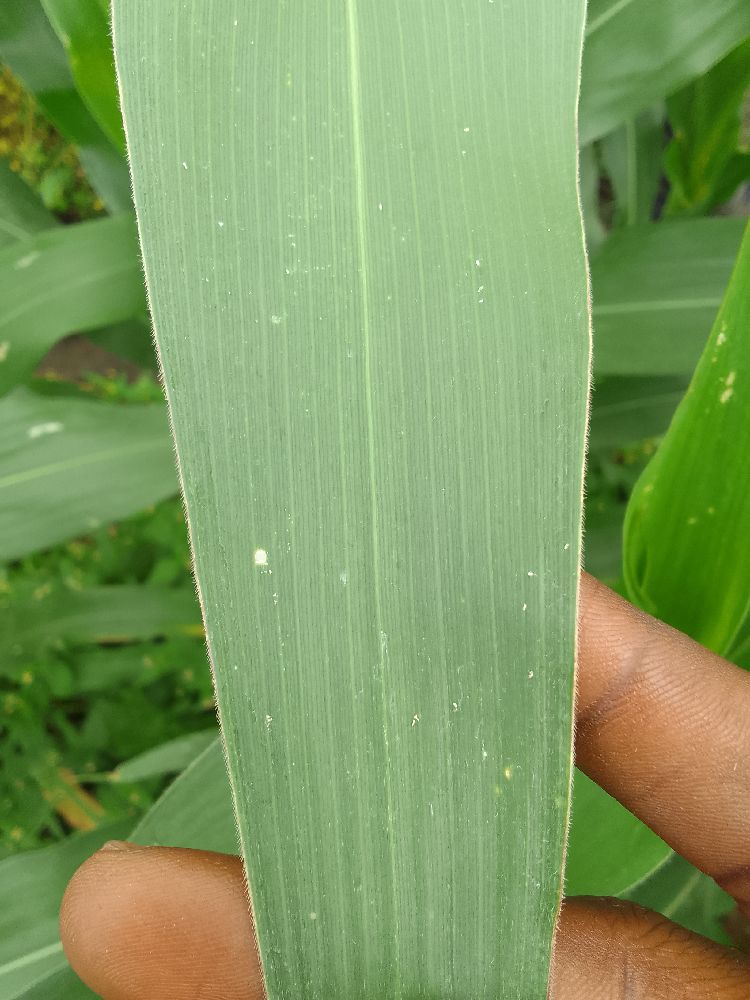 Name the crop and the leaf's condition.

maize, healthy
